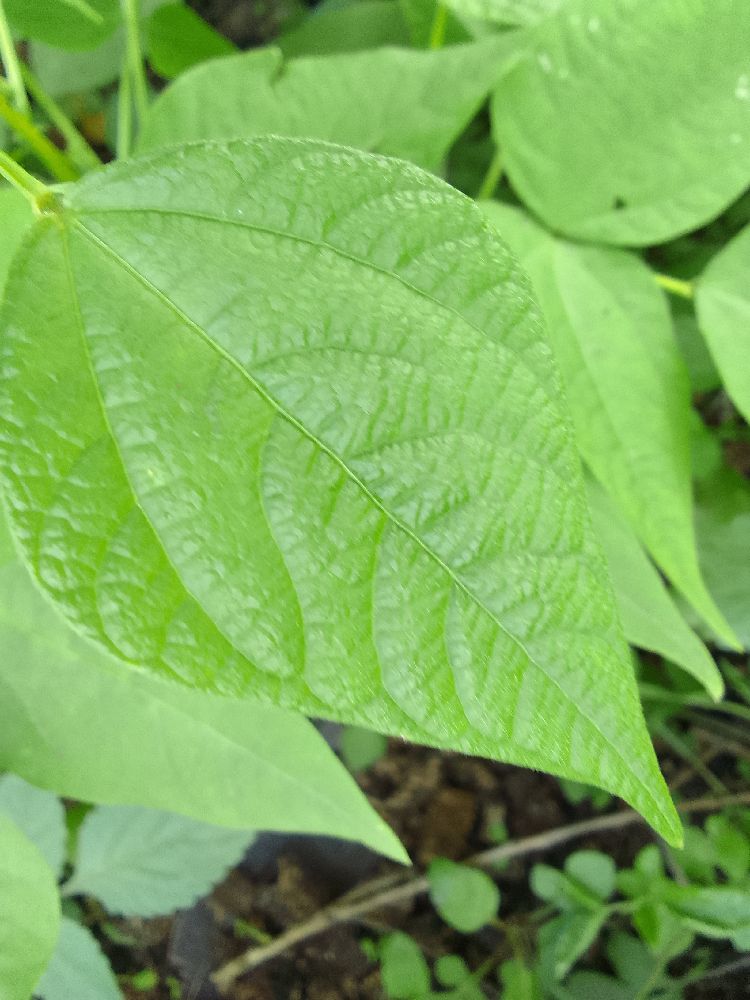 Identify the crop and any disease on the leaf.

common bean, healthy
